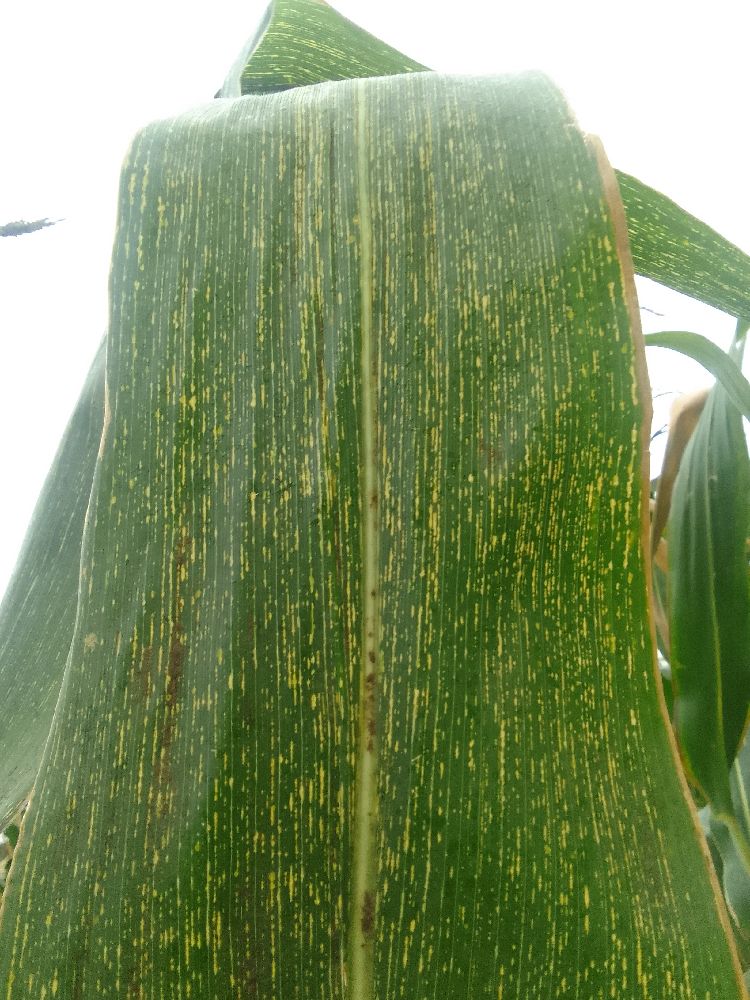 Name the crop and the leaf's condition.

maize, maize streak virus
